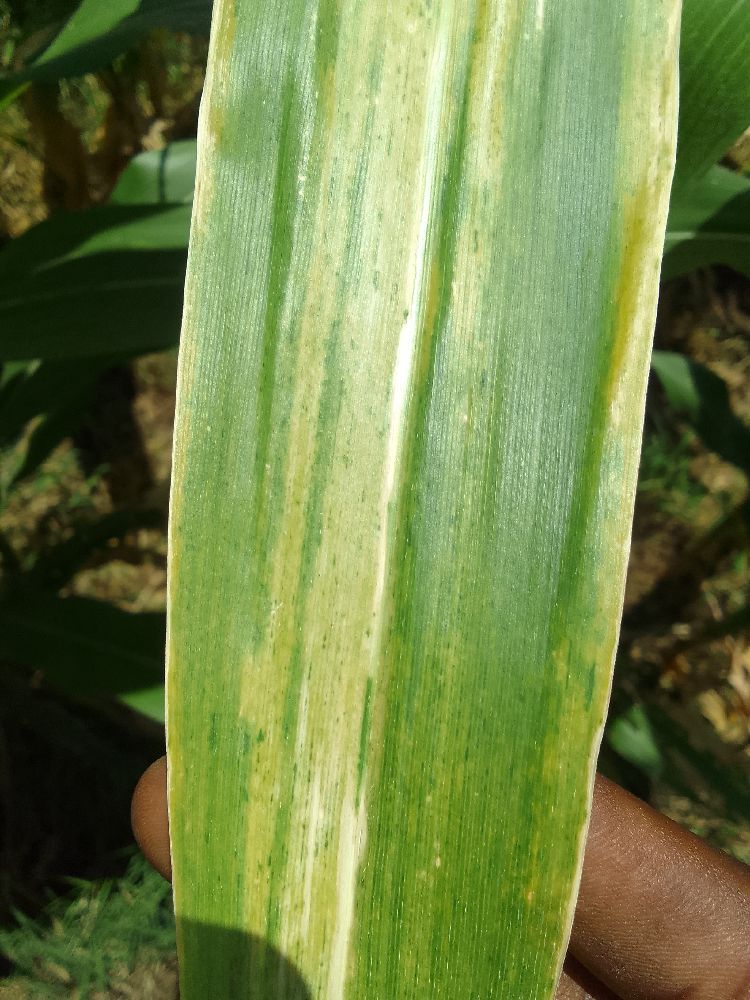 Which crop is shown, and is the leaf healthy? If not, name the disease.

maize, maize lethal necrosis
